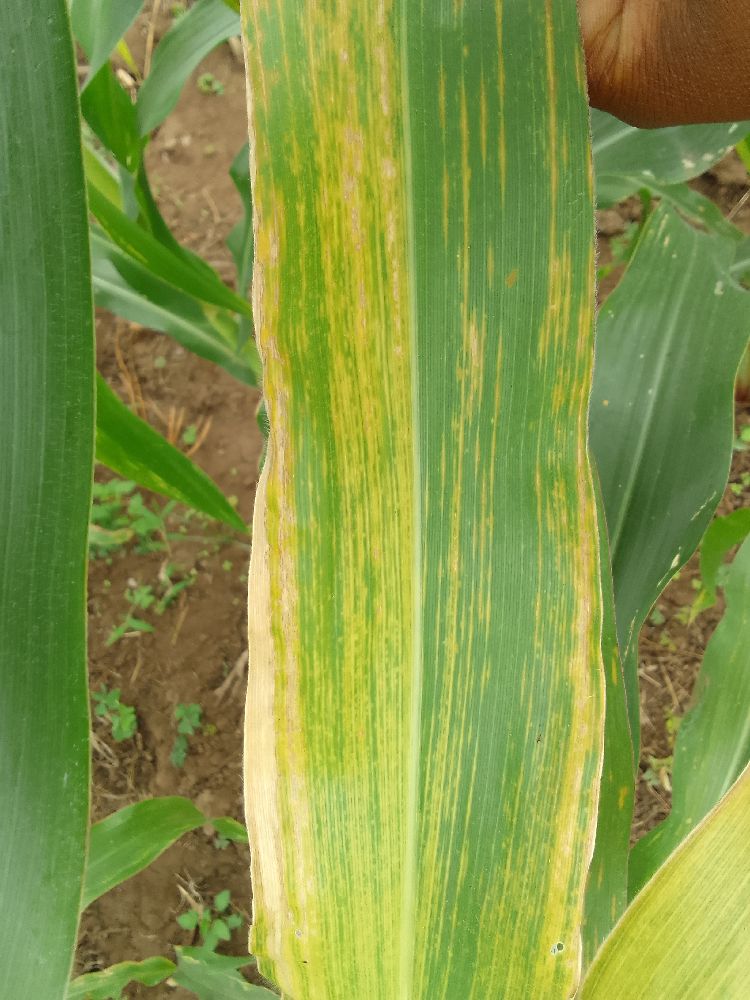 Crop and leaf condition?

maize, maize lethal necrosis
